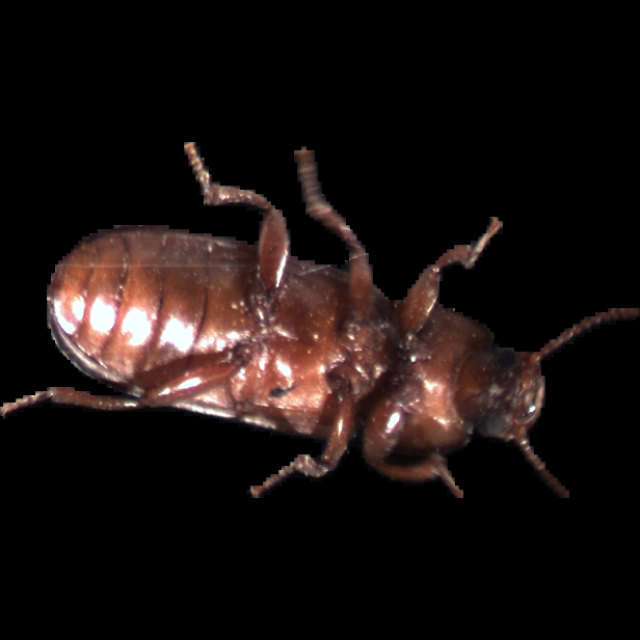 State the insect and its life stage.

mealworm beetle
